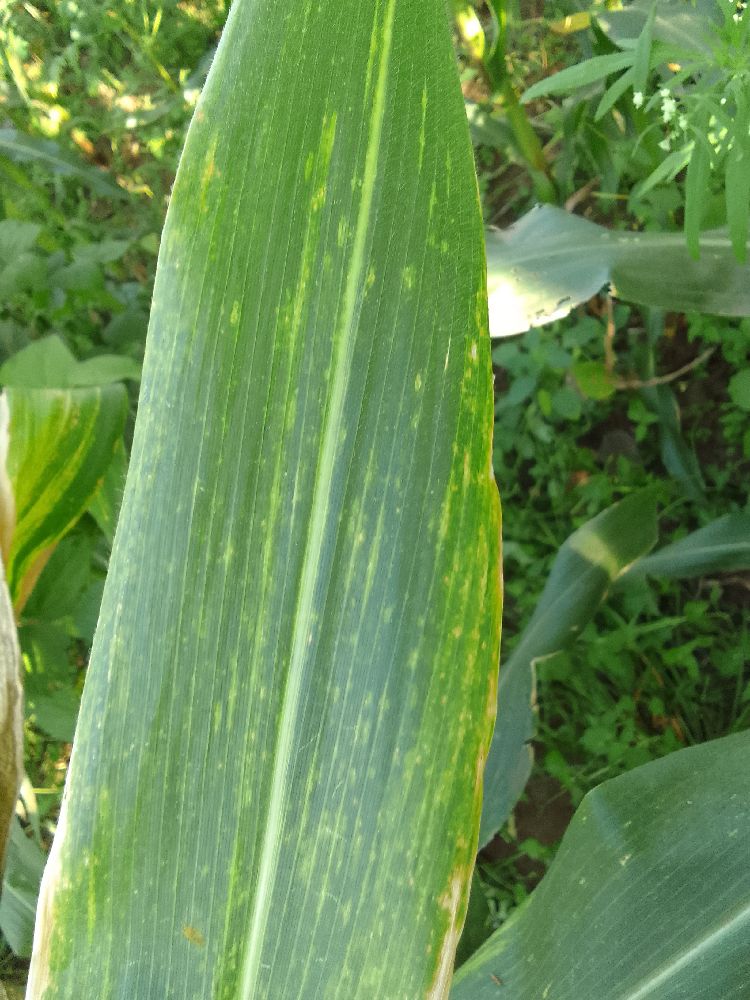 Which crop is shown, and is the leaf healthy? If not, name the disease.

maize, maize lethal necrosis
